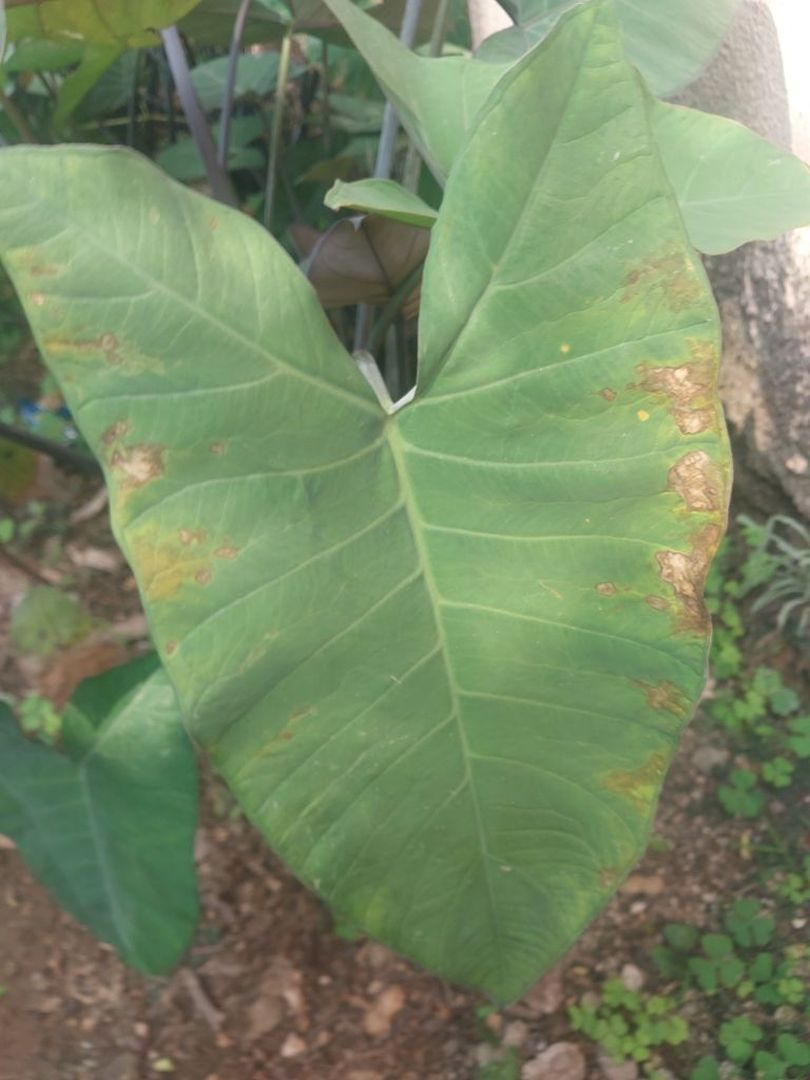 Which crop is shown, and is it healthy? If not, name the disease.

taro, leaf blight
